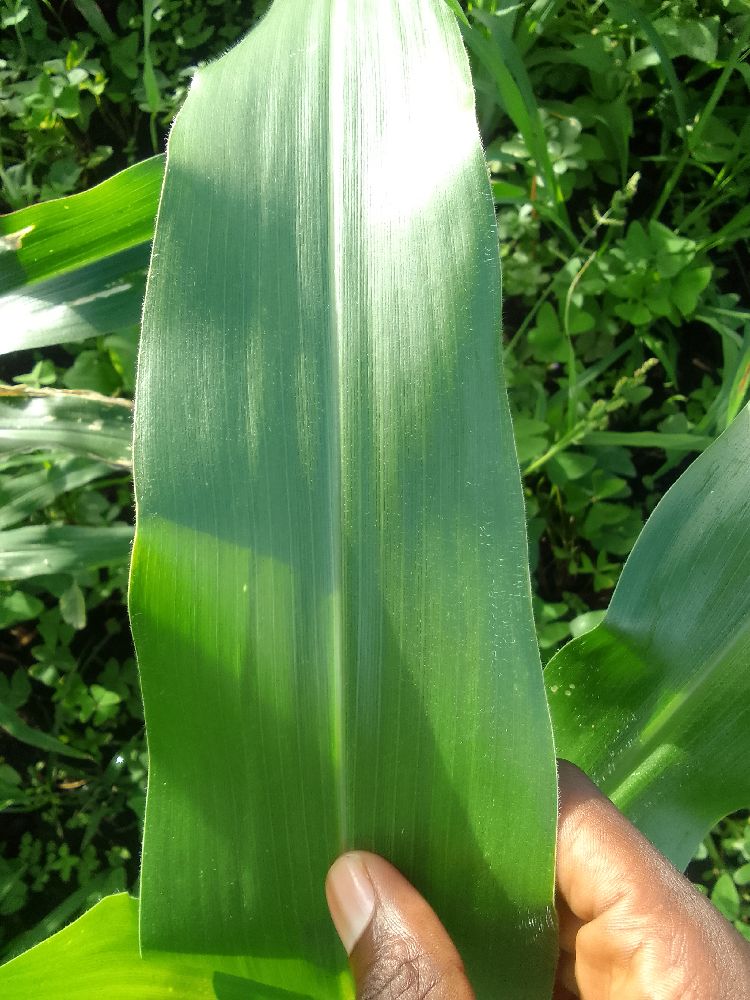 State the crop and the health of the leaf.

maize, healthy
